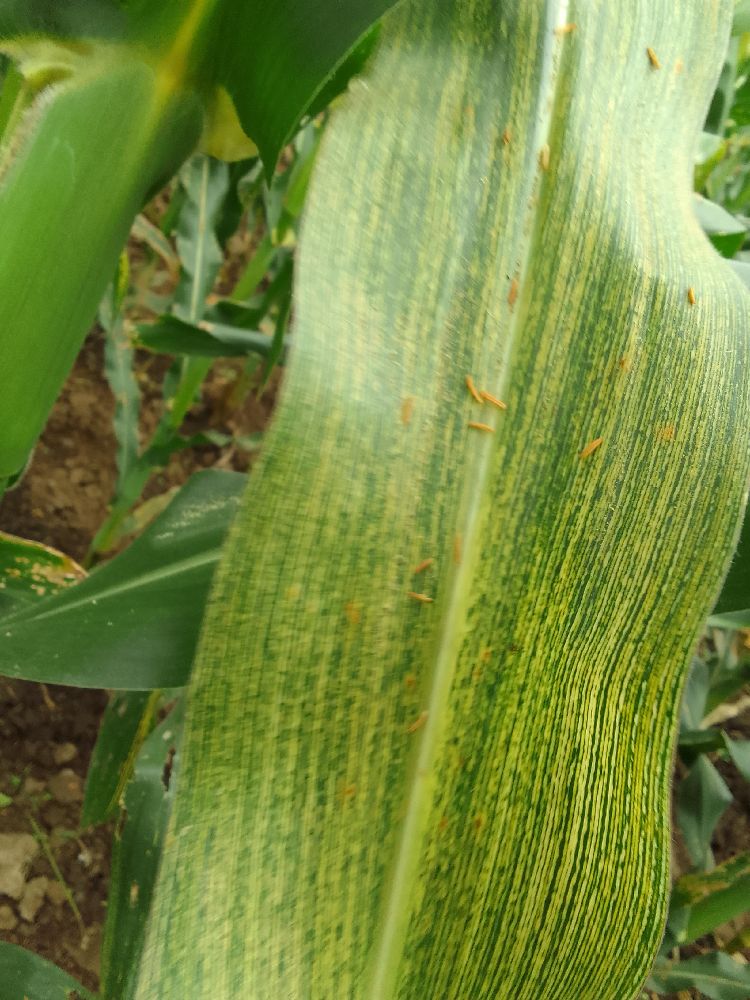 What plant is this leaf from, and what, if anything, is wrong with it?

maize, maize streak virus
